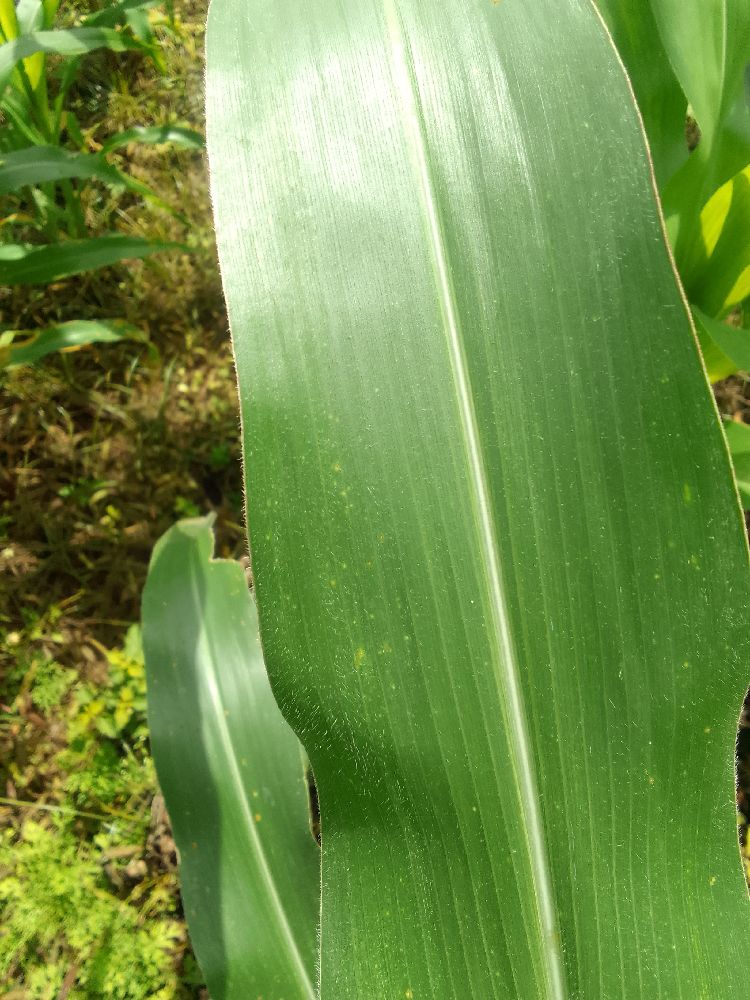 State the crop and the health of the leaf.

maize, healthy
